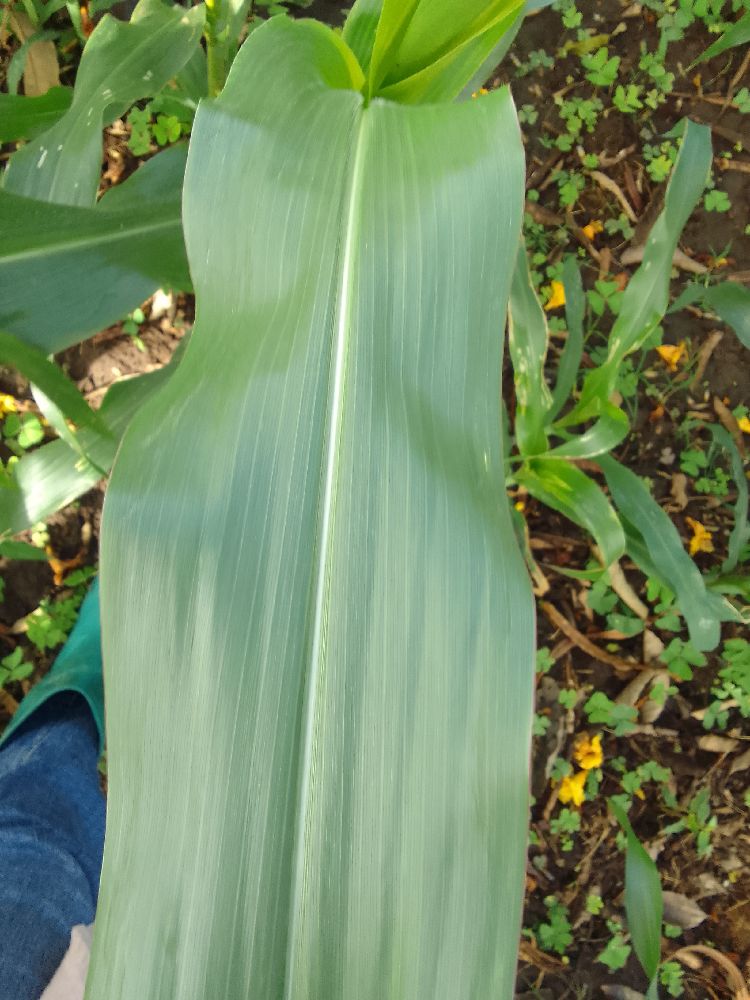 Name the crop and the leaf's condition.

maize, healthy
